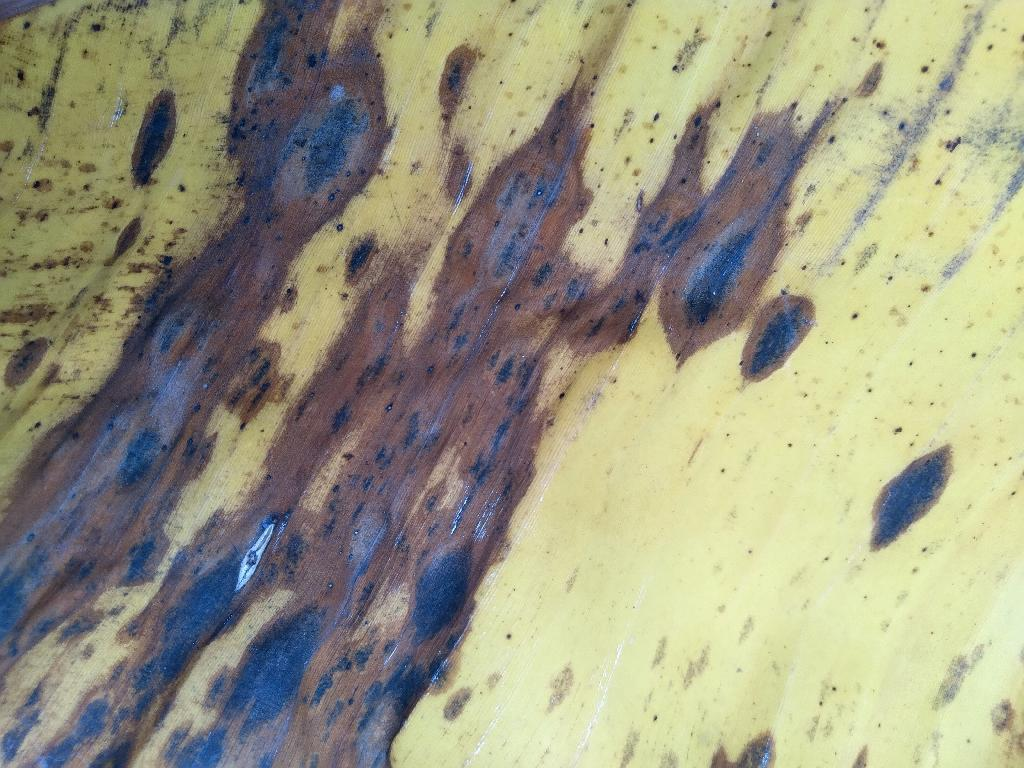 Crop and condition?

banana, black sigatoka
